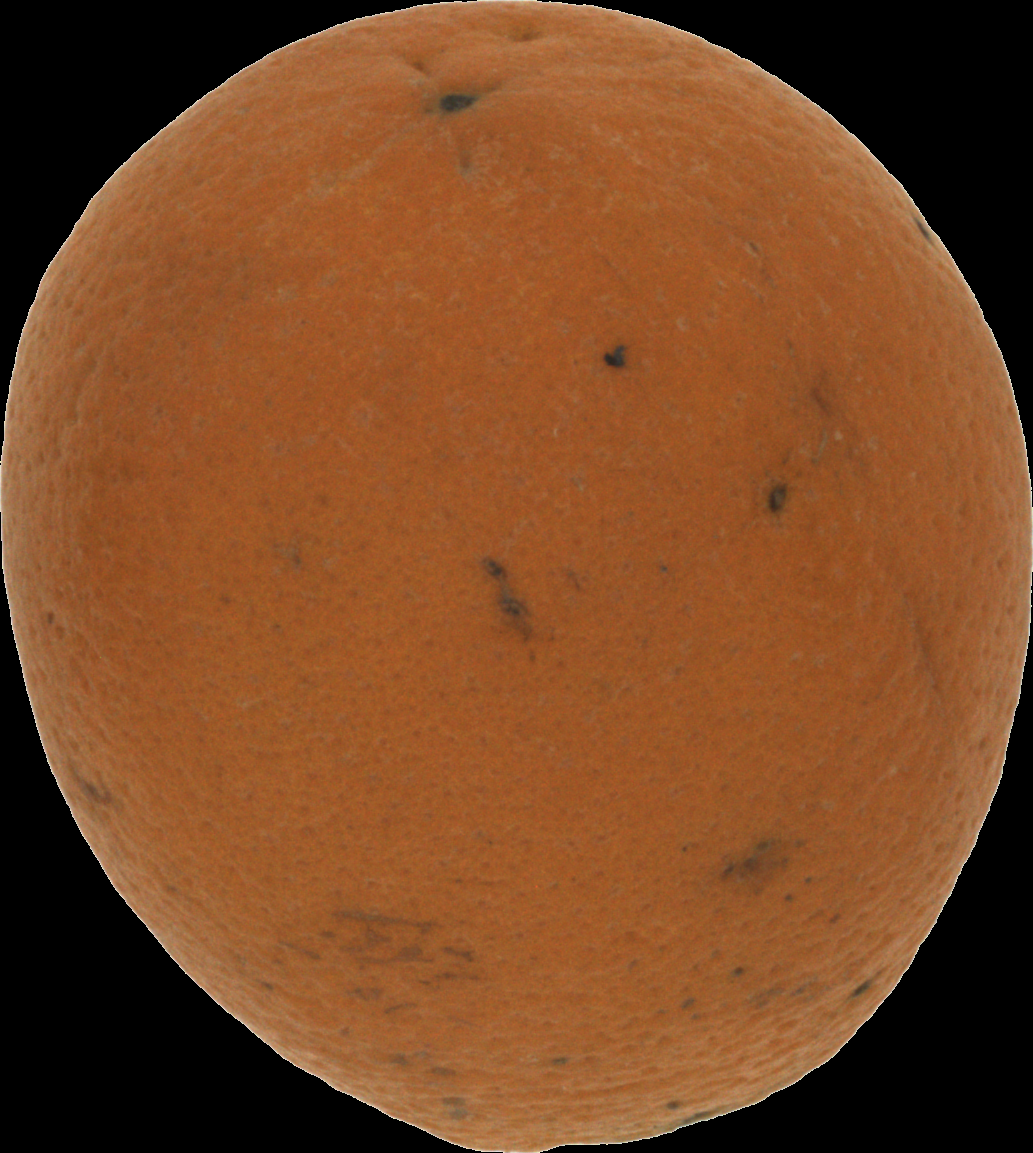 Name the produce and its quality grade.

orange, bad
